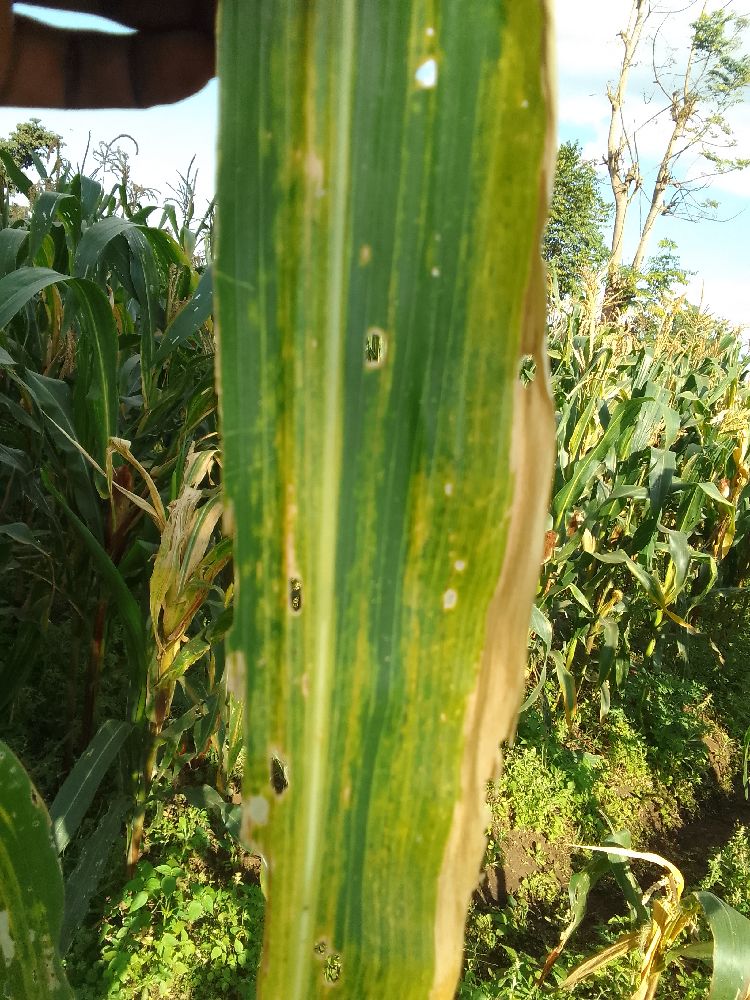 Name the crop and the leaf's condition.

maize, maize lethal necrosis
